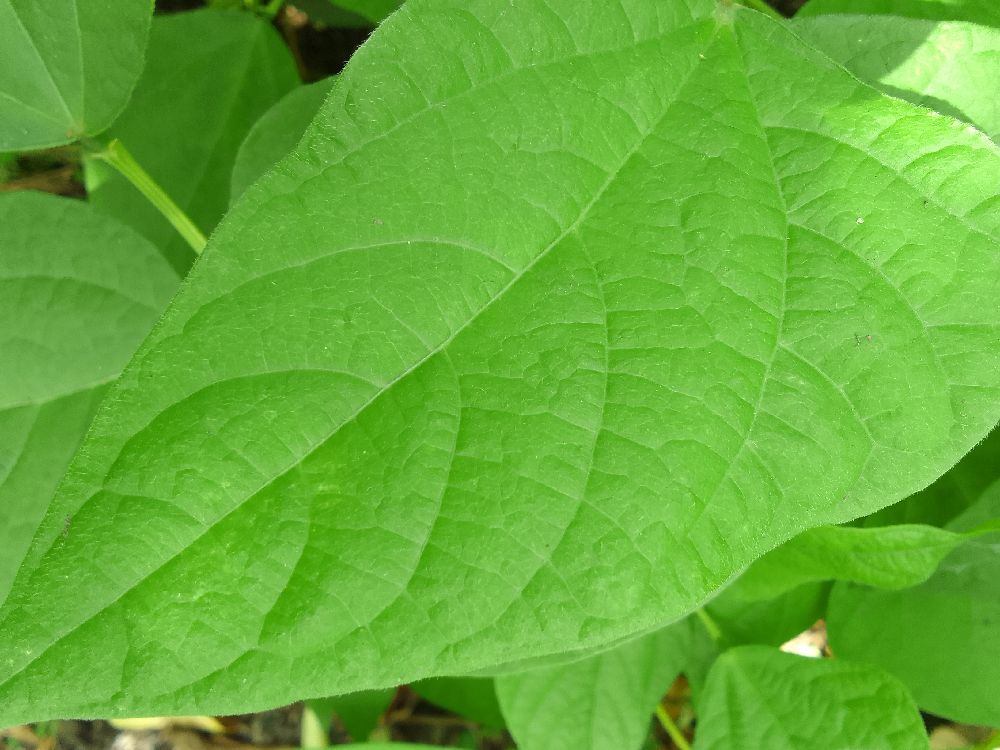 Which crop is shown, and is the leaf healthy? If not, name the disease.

common bean, healthy
